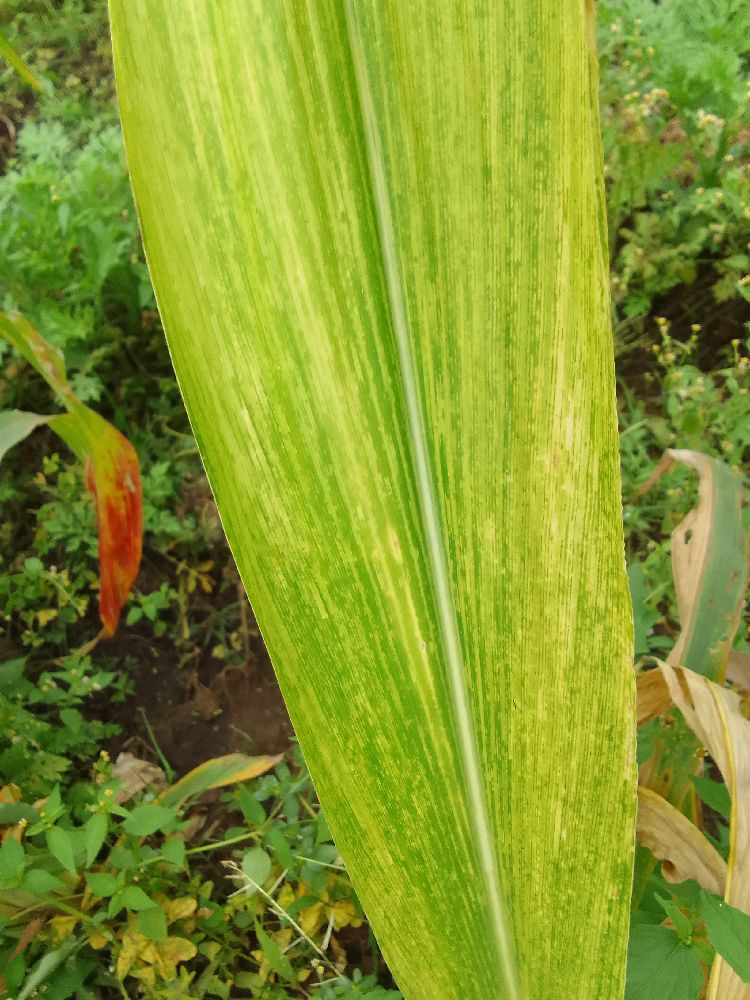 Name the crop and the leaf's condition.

maize, maize lethal necrosis
